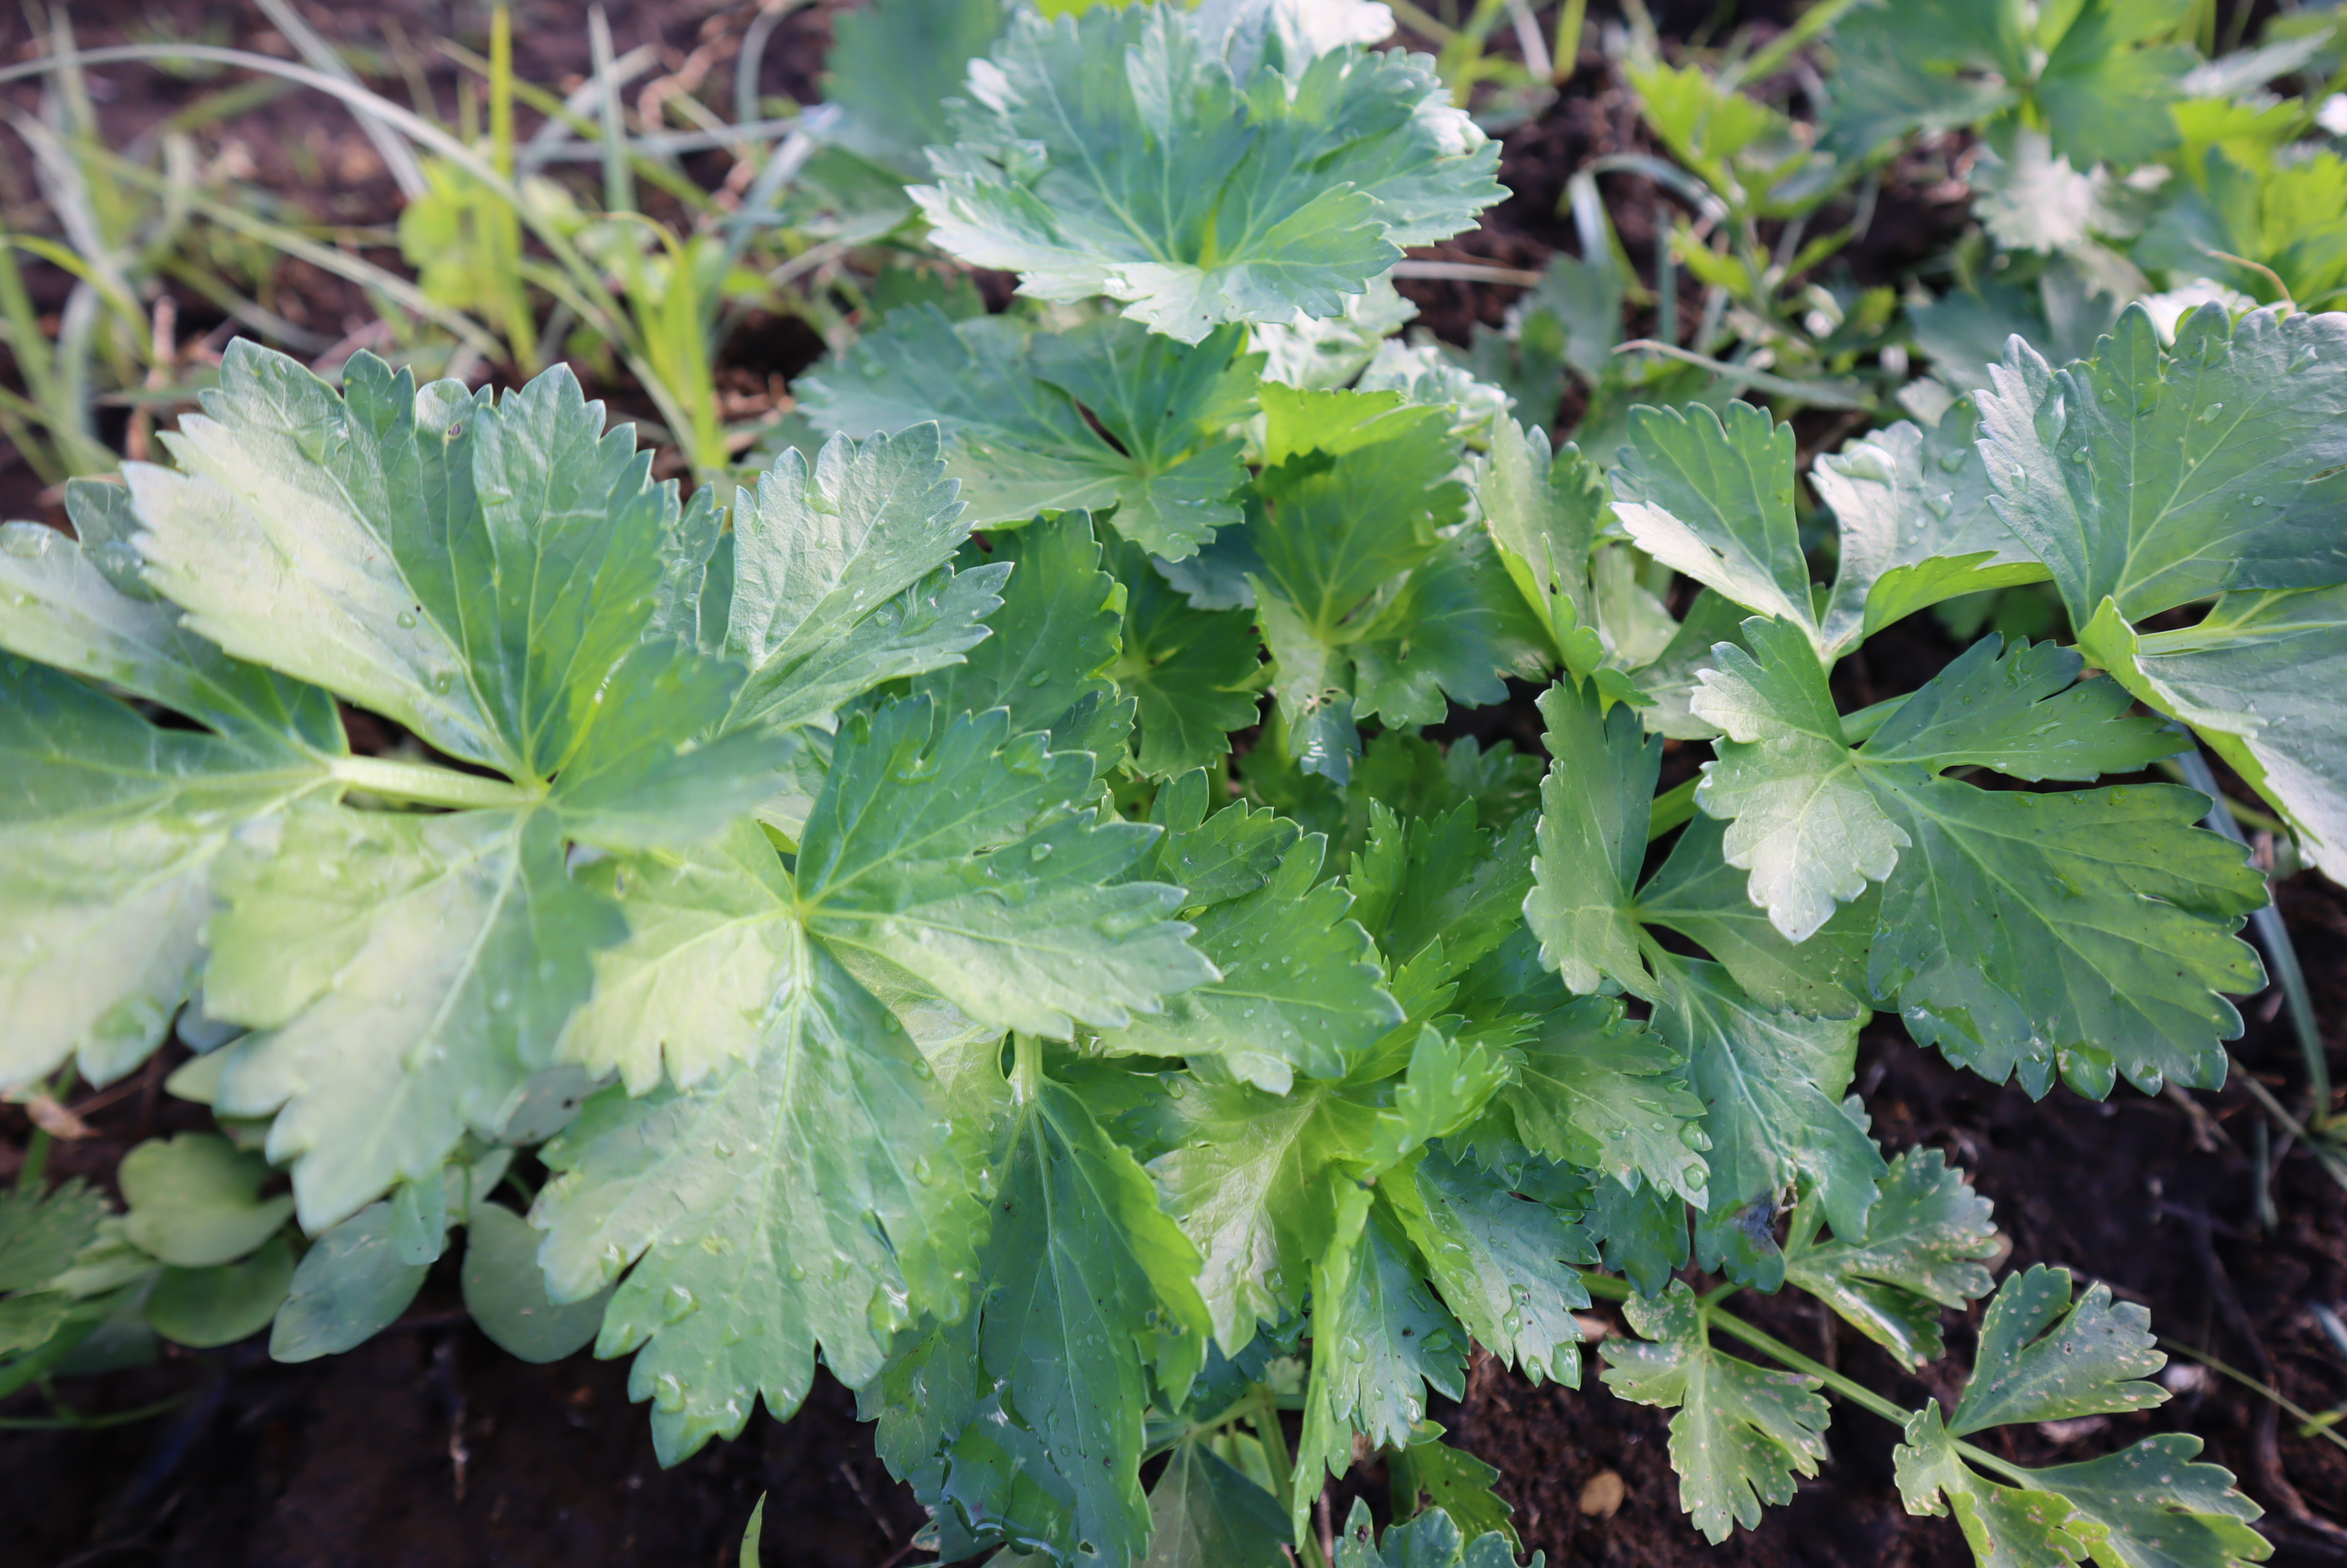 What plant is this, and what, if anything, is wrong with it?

parsley, healthy
